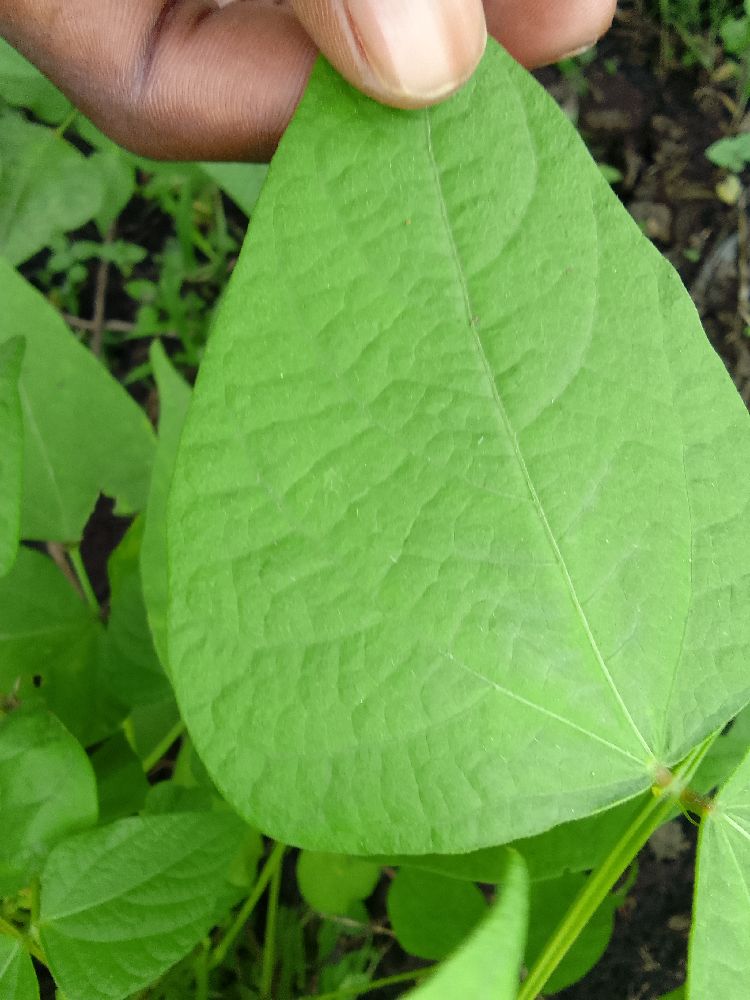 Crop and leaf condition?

common bean, healthy
